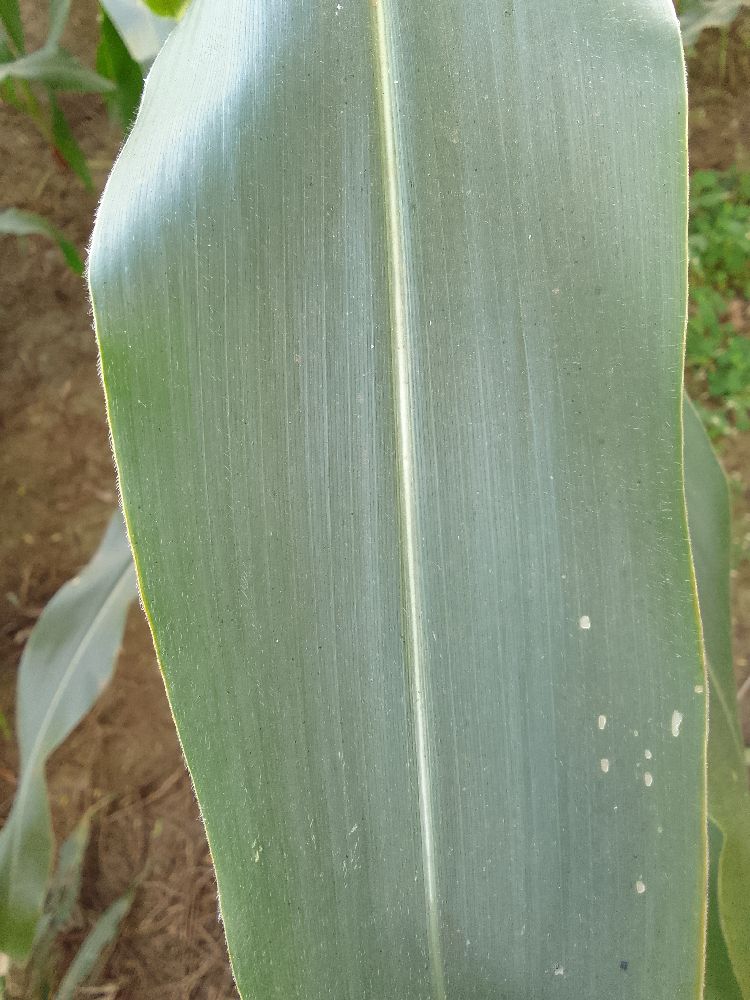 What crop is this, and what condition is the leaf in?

maize, healthy
